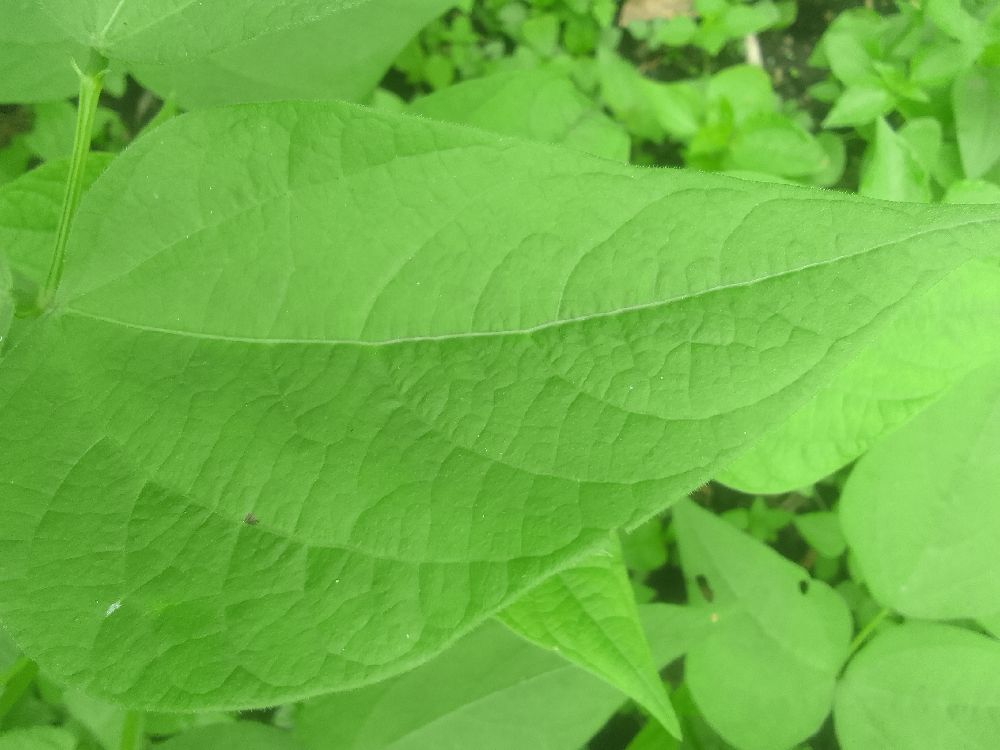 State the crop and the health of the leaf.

common bean, healthy
